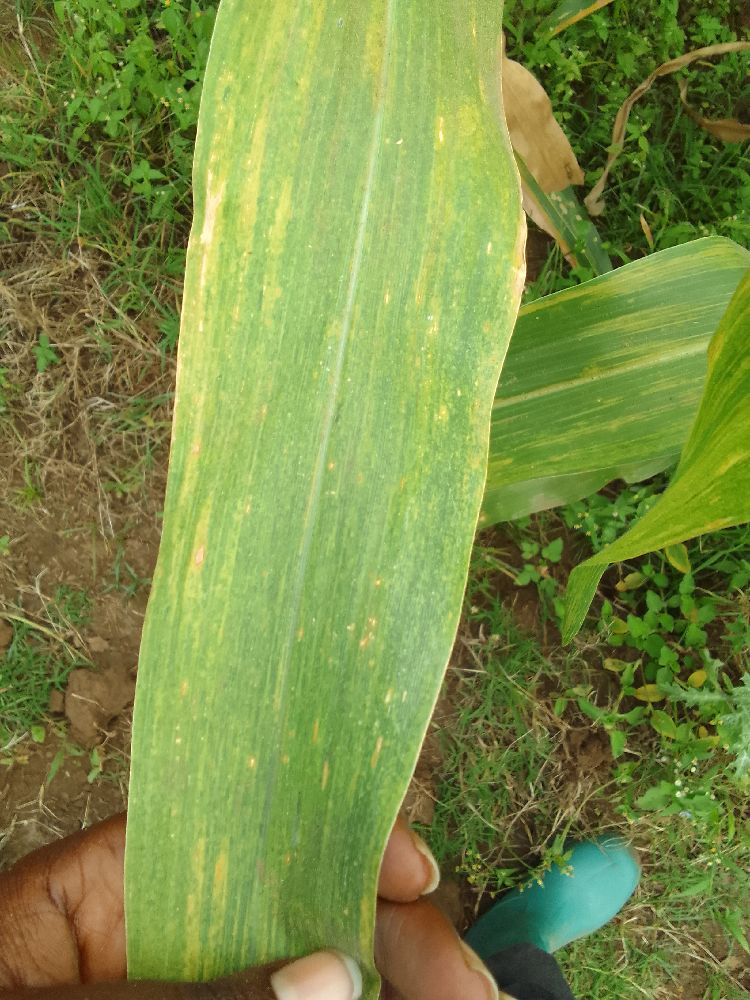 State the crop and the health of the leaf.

maize, maize lethal necrosis
